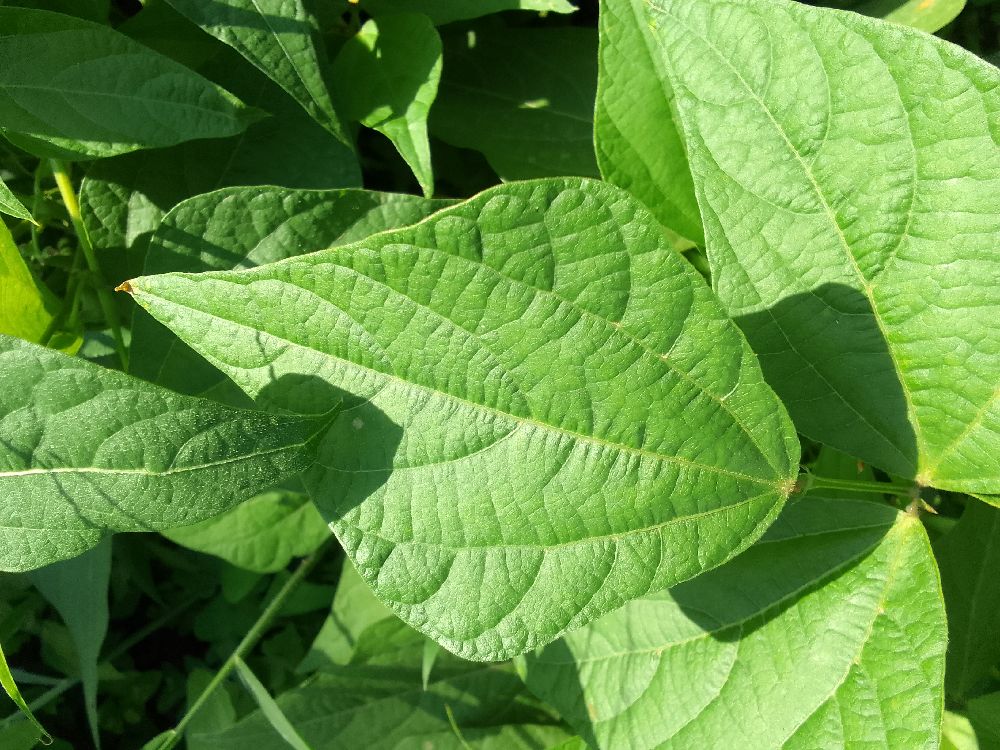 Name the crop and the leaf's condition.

common bean, healthy
